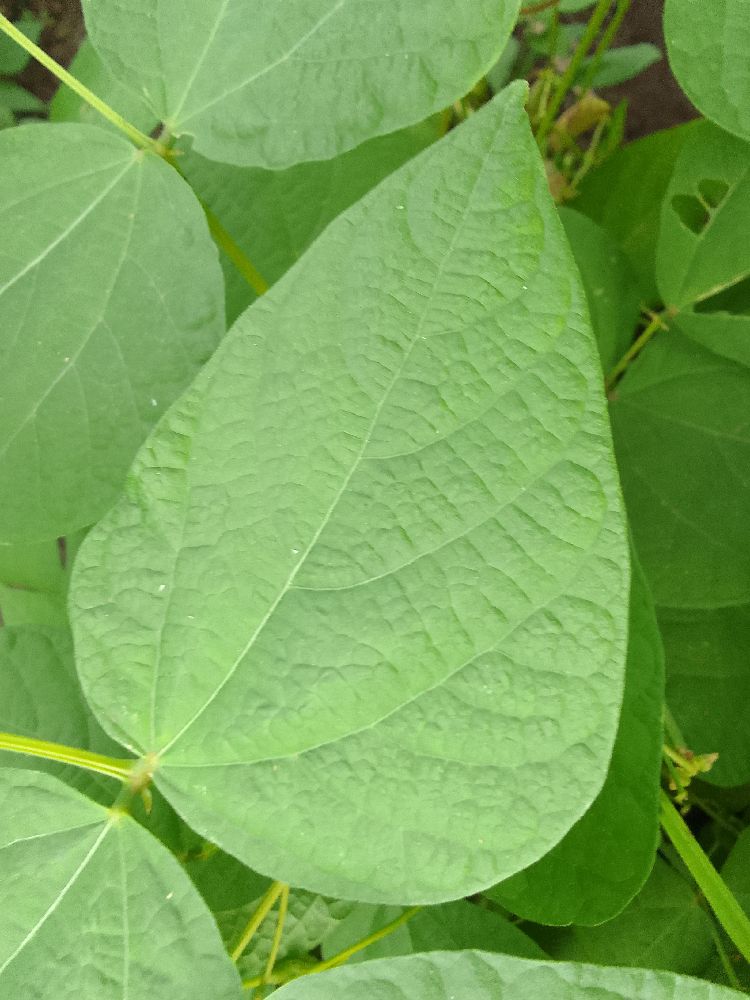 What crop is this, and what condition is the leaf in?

common bean, healthy
